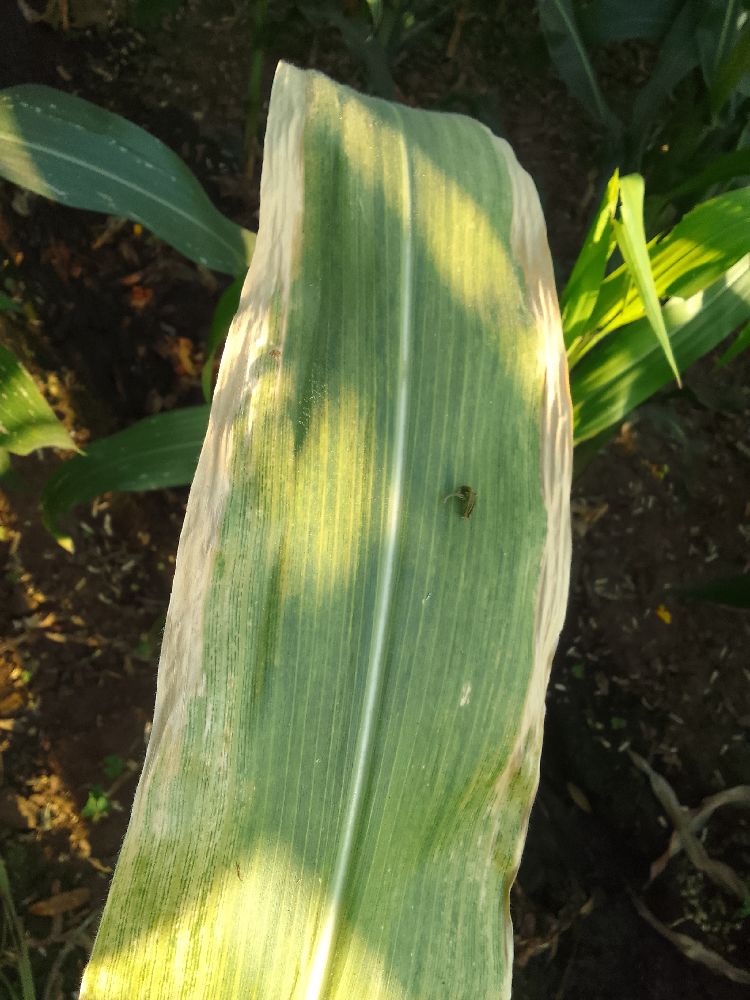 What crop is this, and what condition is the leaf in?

maize, maize lethal necrosis
